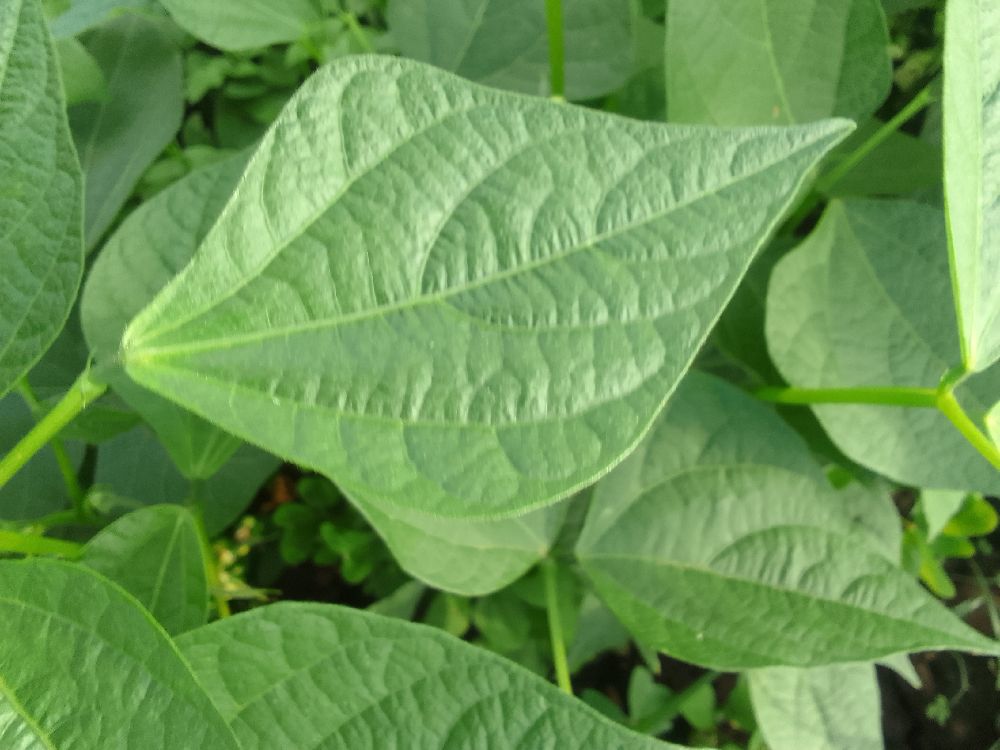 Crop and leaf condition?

common bean, healthy
